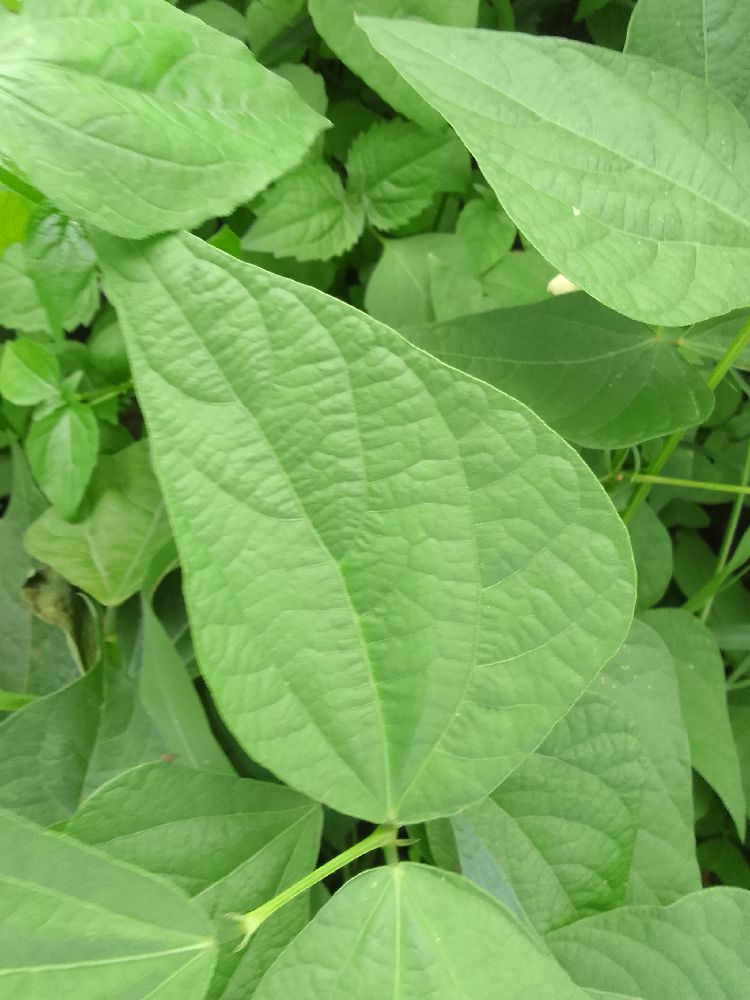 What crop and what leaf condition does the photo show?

common bean, healthy
